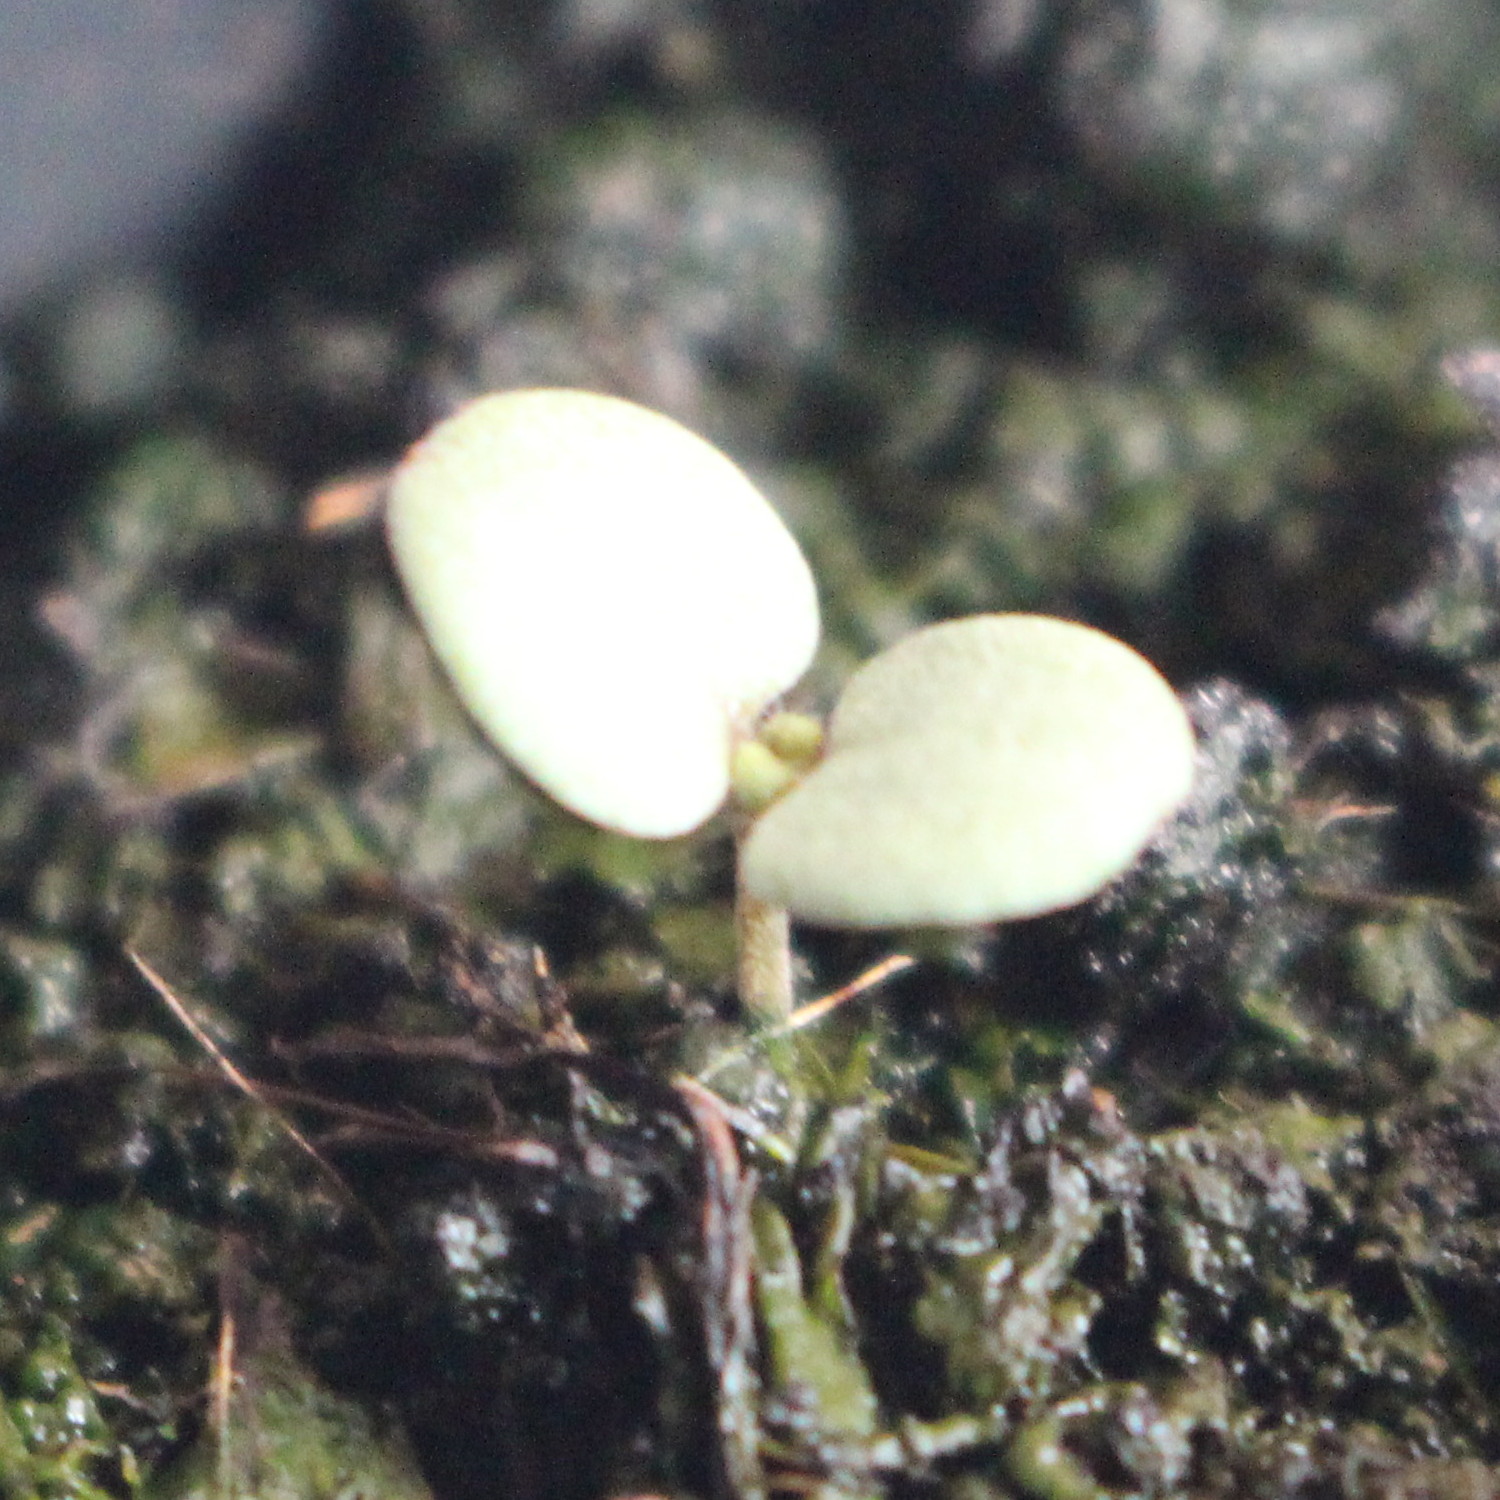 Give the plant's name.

Veronica persica
